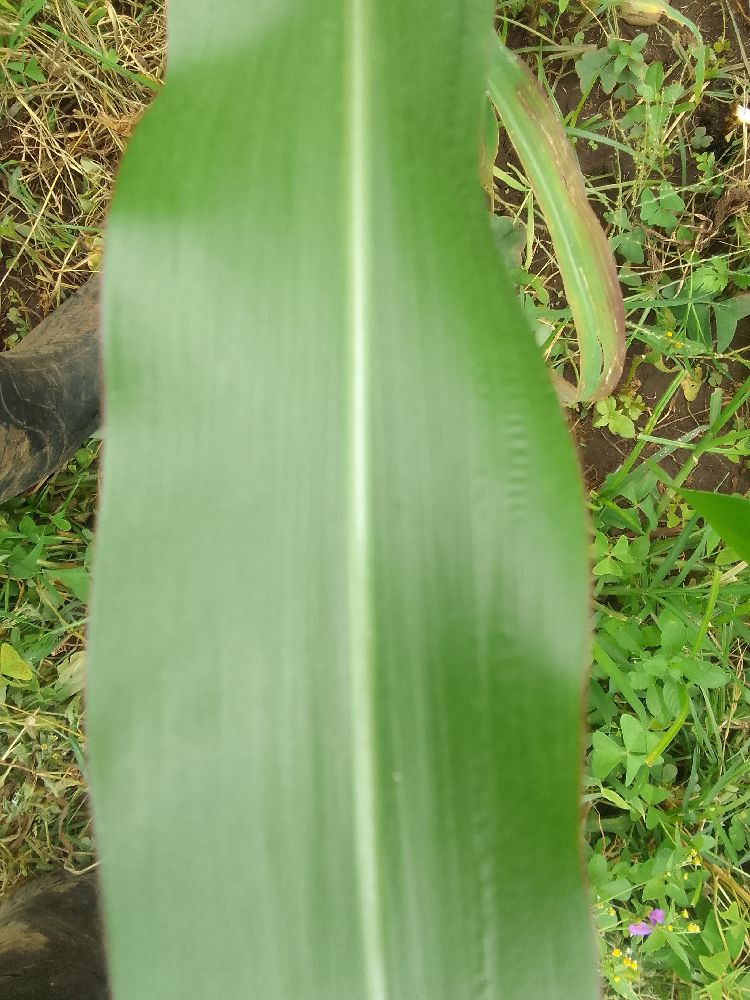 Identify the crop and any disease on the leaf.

maize, healthy
